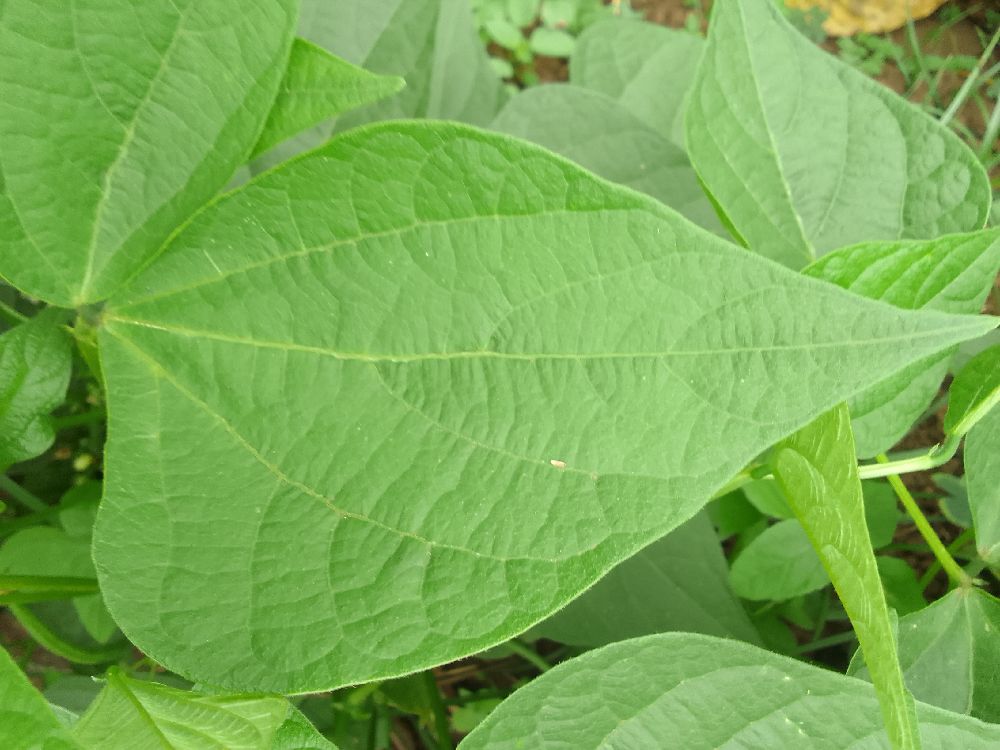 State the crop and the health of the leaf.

common bean, healthy
